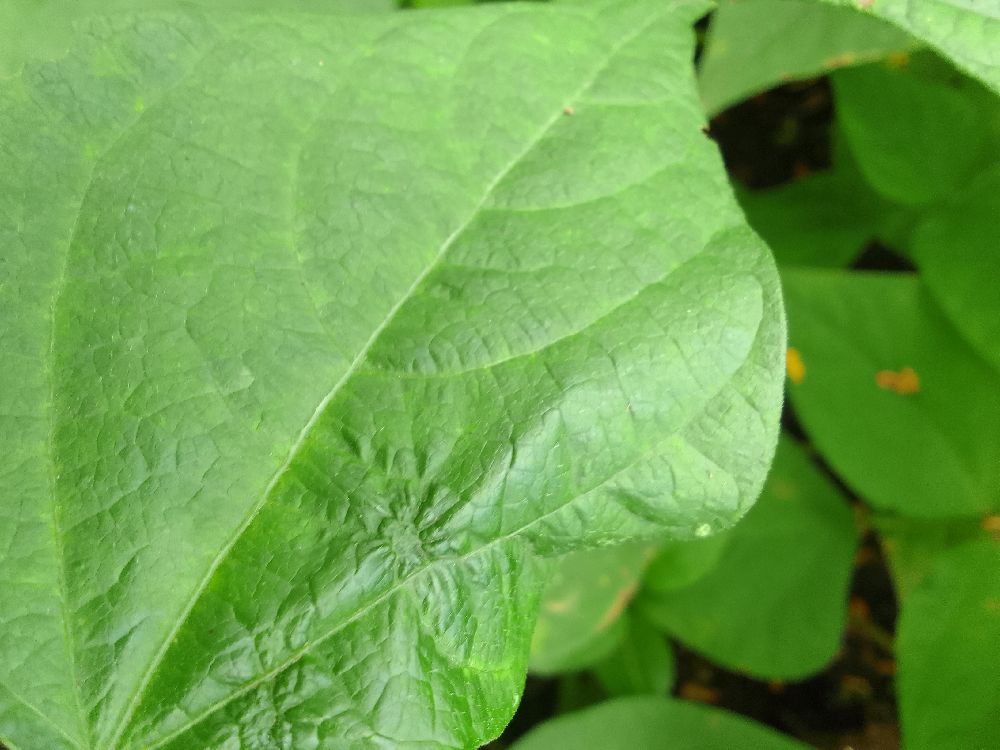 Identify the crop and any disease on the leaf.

common bean, healthy
